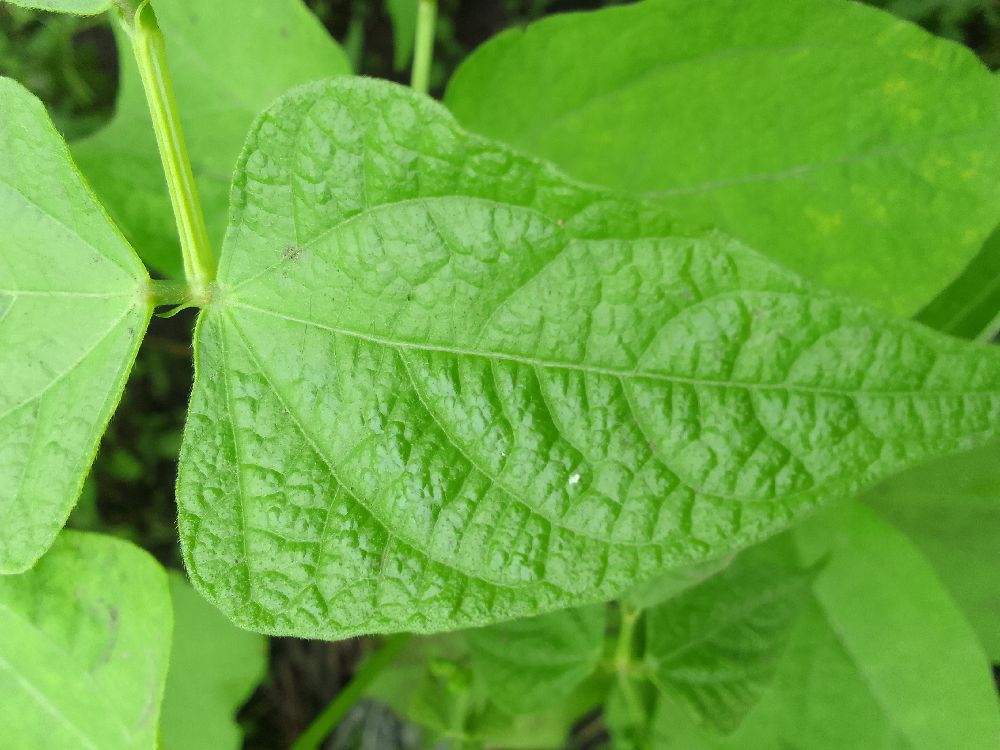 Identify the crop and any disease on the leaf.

common bean, healthy
